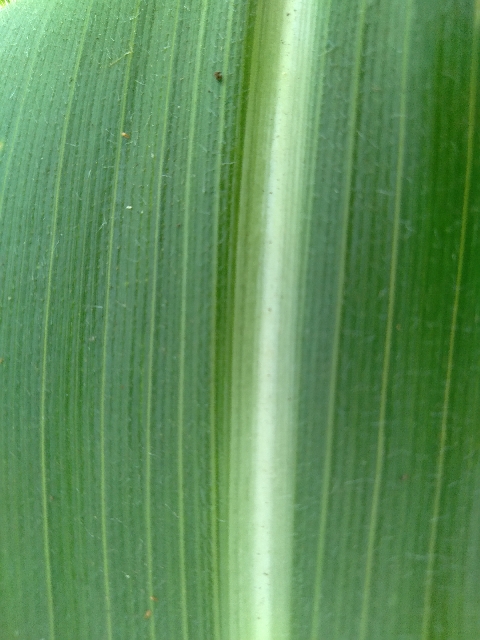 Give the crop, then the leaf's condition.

maize, healthy
